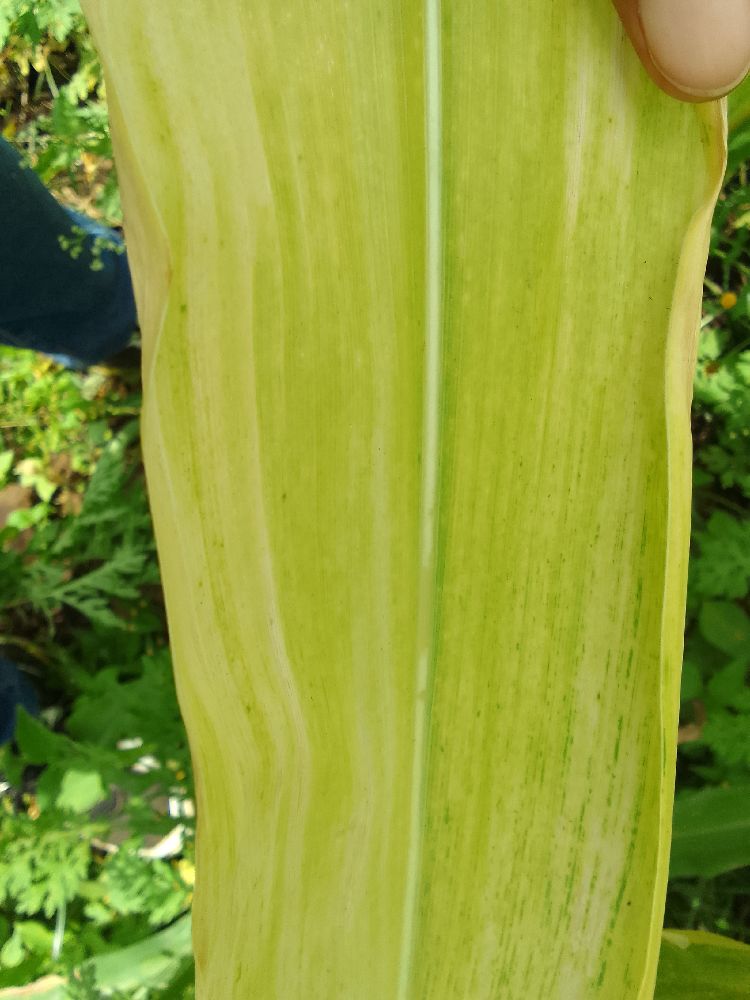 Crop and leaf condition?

maize, maize lethal necrosis
